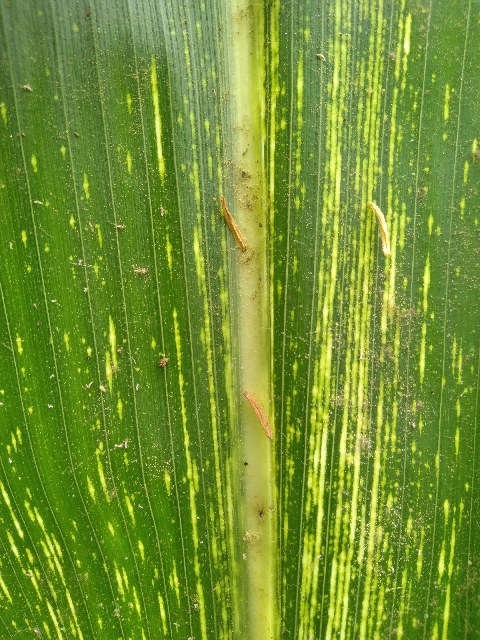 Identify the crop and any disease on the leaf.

maize, maize streak virus
